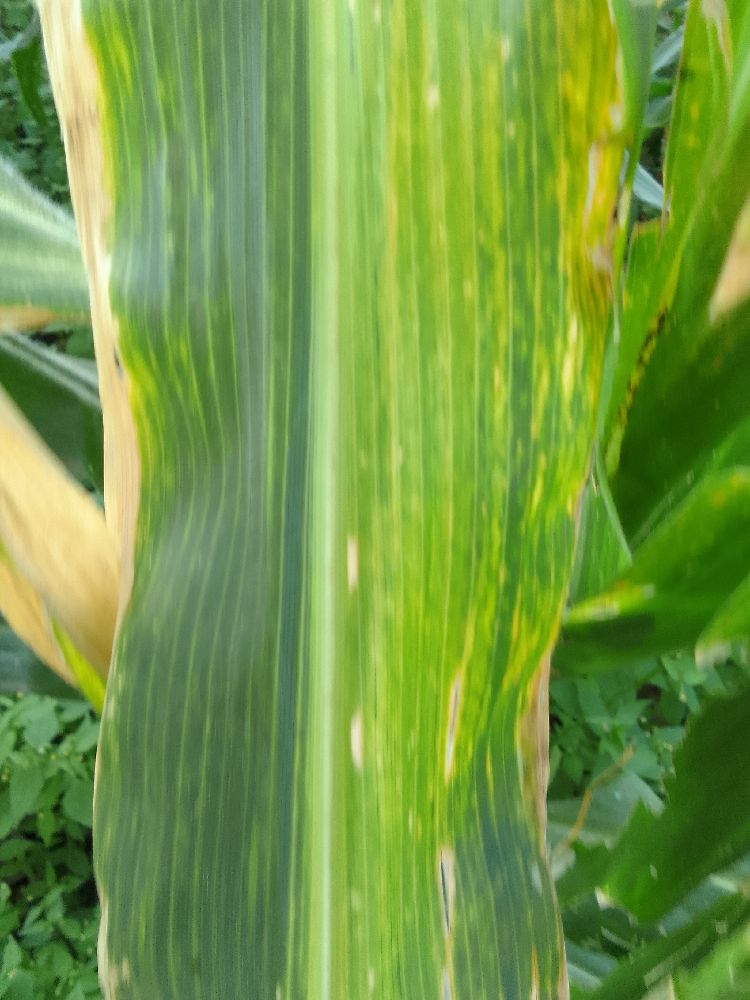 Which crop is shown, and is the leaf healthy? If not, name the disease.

maize, maize lethal necrosis
